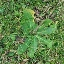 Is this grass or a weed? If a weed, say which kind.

structured weed
